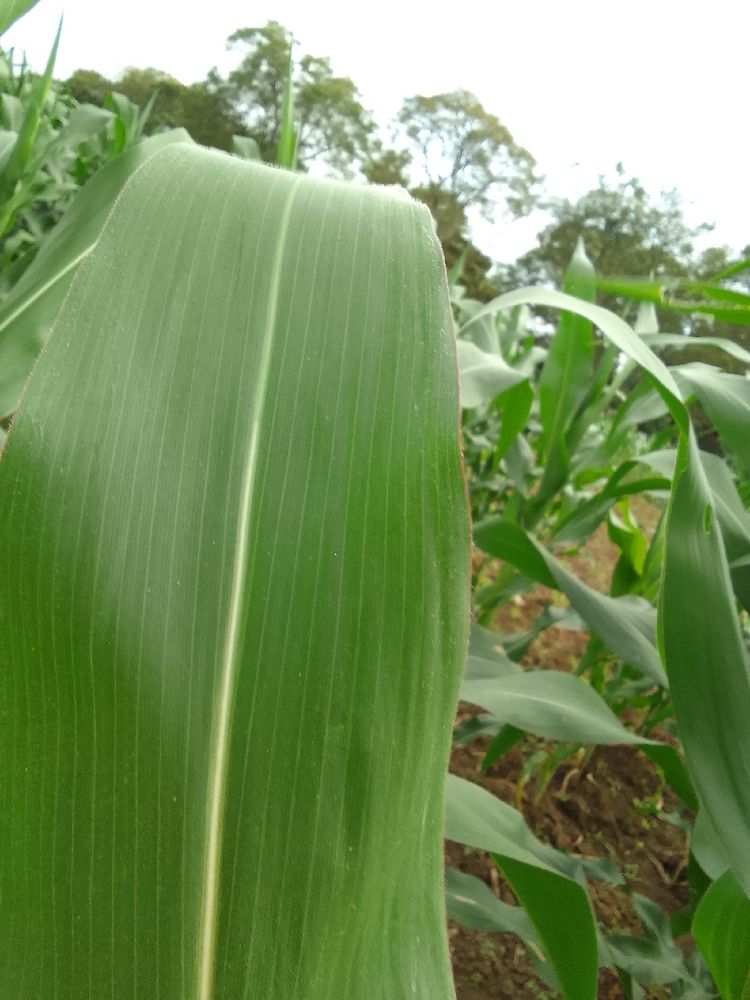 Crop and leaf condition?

maize, healthy
